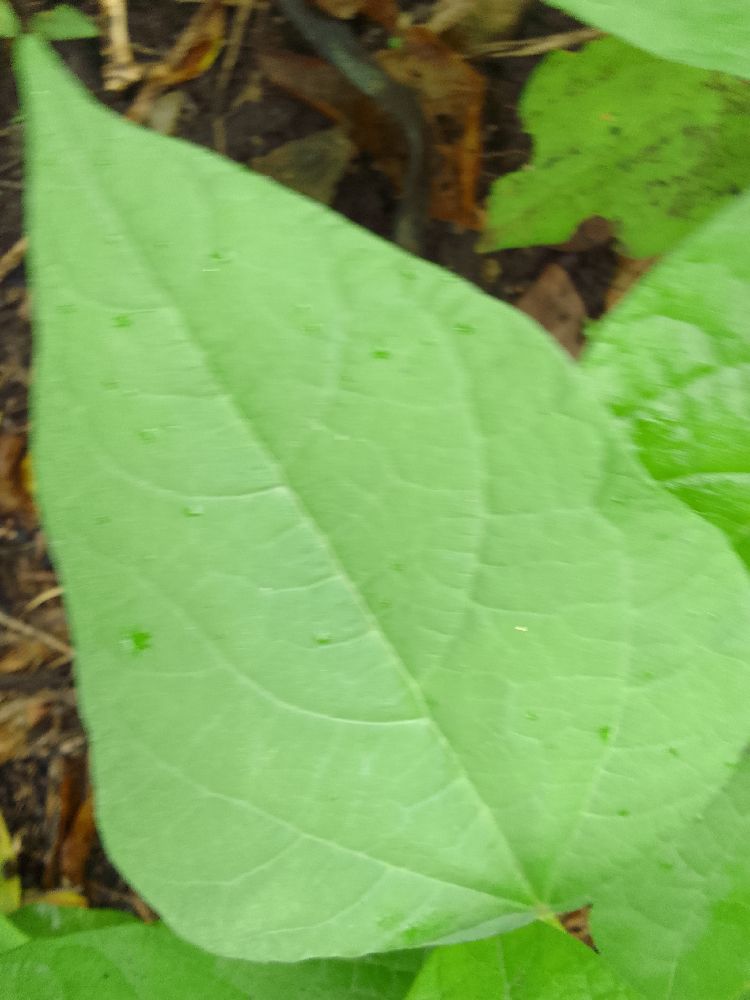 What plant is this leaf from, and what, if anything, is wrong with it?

common bean, healthy
